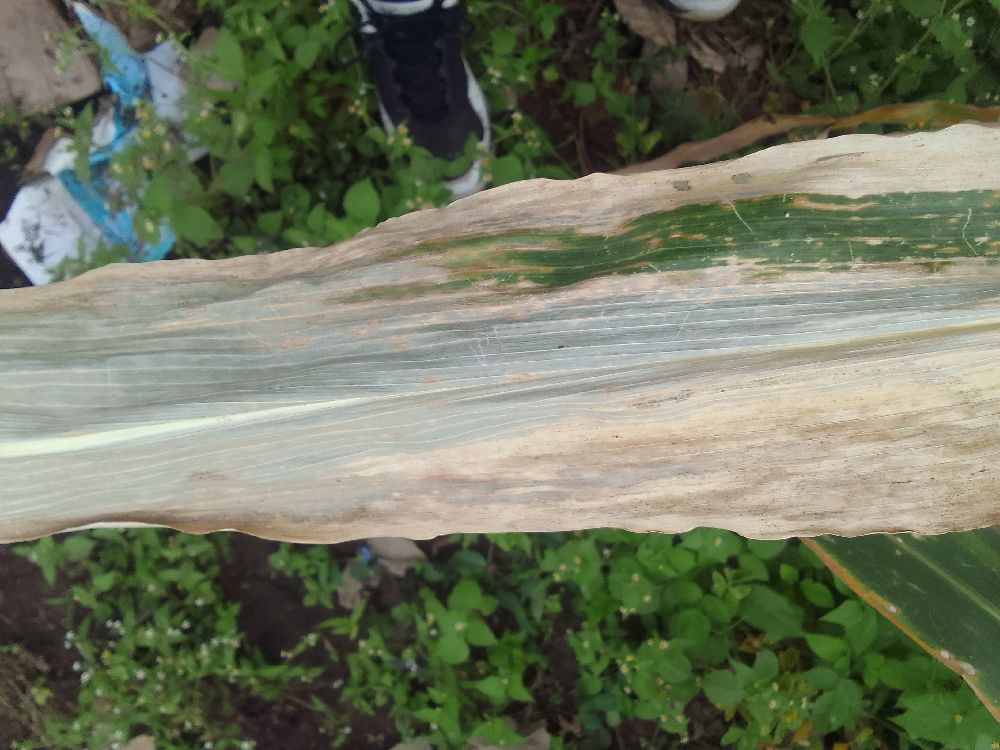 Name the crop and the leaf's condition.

maize, maize lethal necrosis
